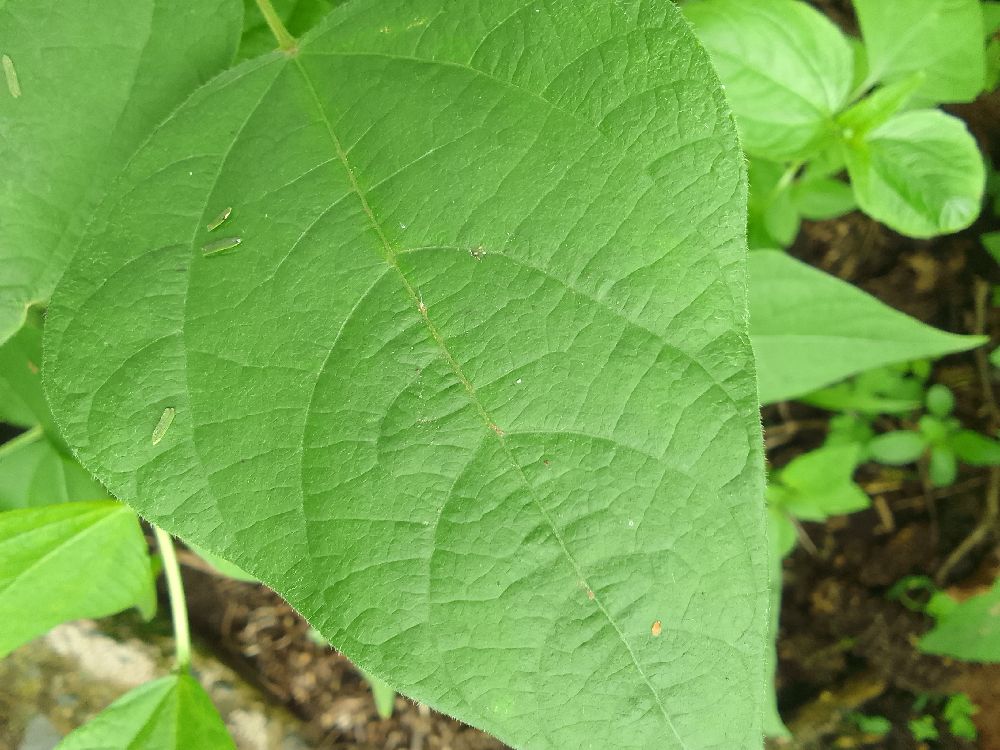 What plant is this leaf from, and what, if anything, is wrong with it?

common bean, healthy
